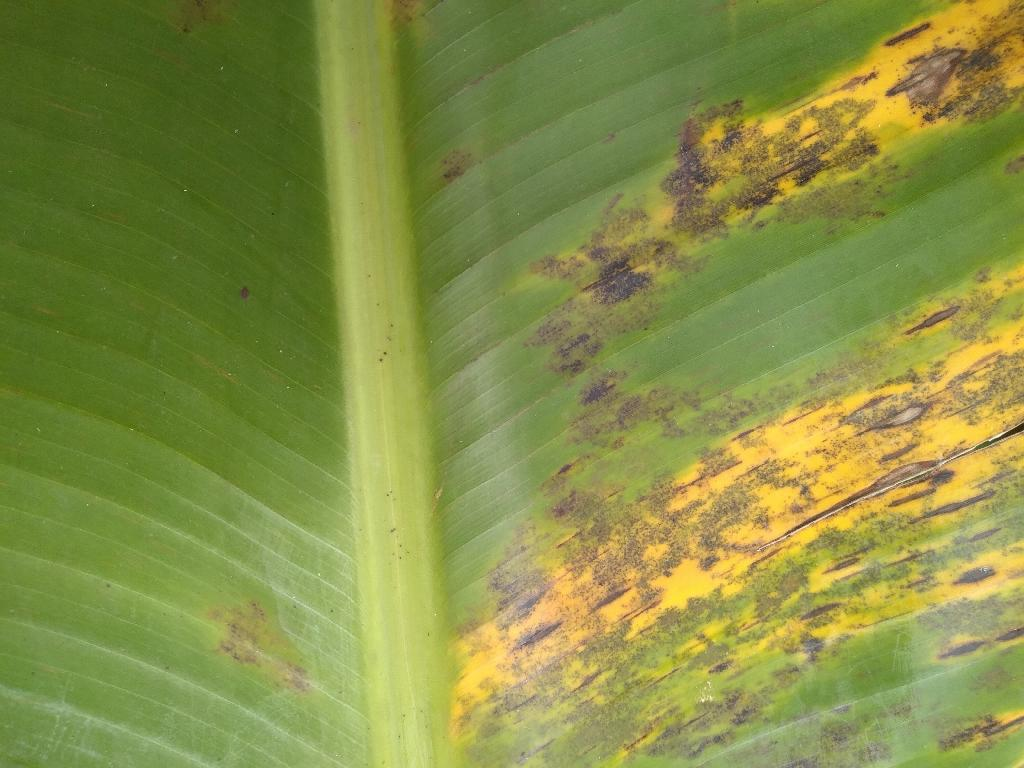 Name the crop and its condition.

banana, black sigatoka
